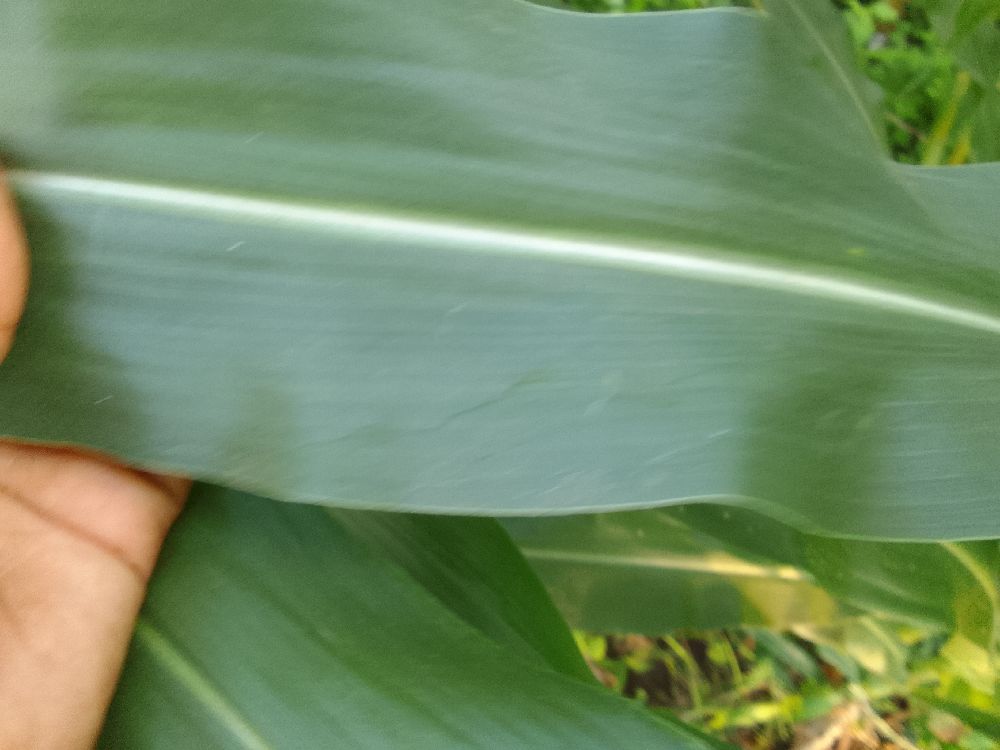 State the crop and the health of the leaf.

maize, healthy
